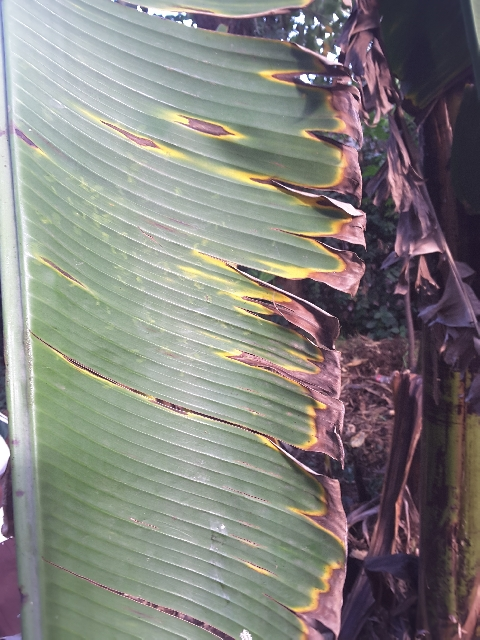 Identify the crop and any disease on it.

banana, fusarium wilt race 1
